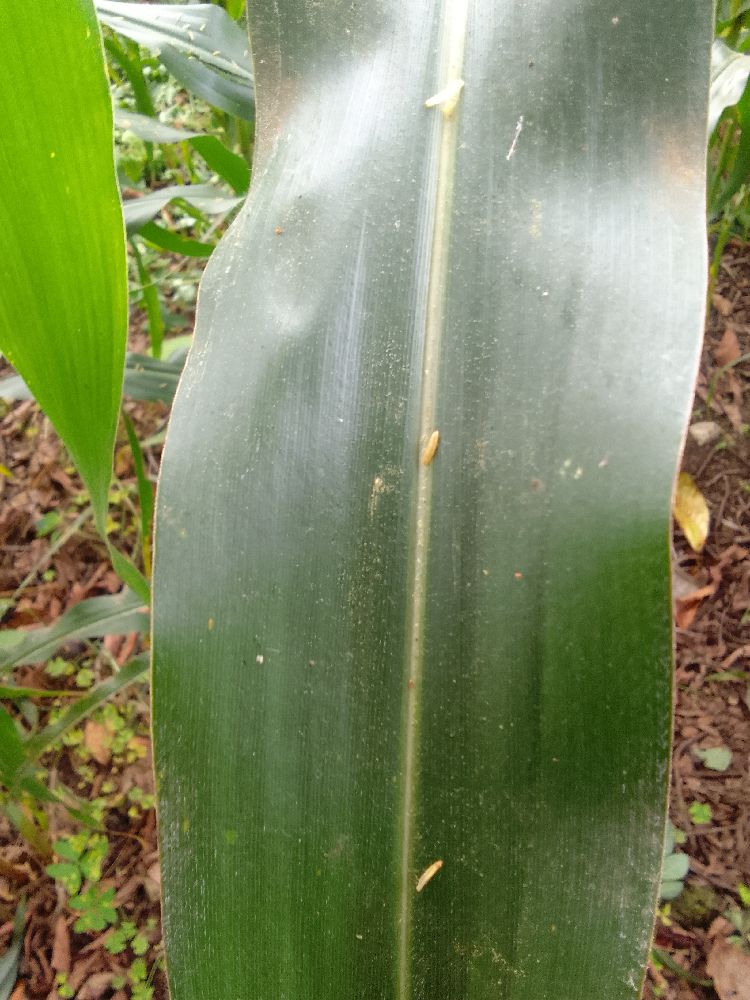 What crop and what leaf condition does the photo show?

maize, healthy
